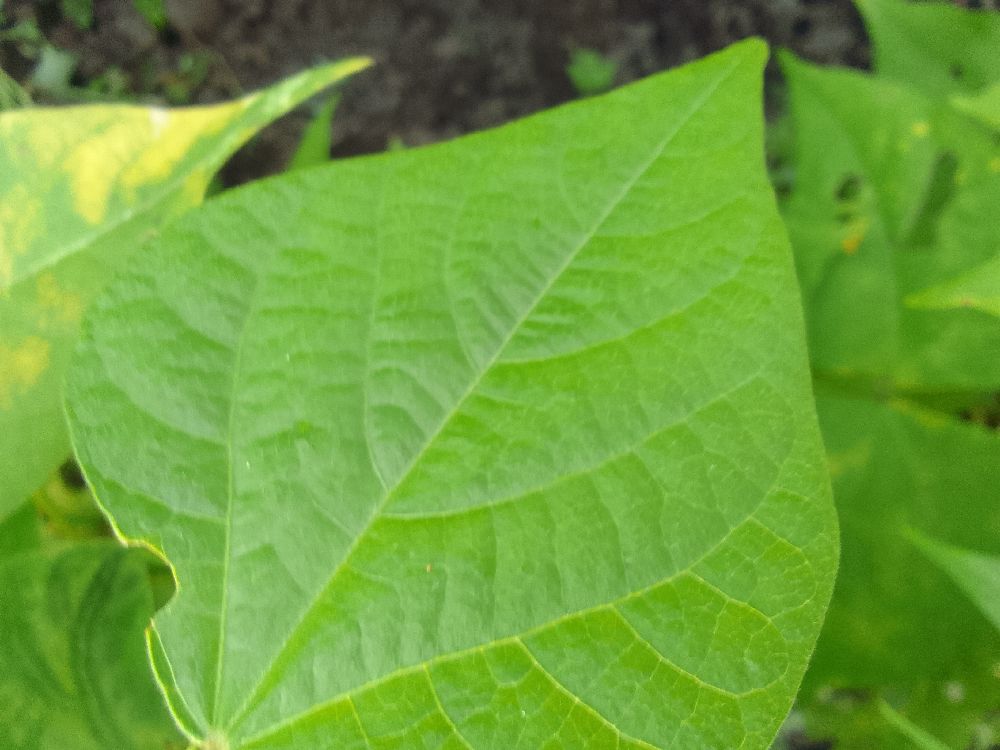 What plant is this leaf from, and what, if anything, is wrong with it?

common bean, healthy
